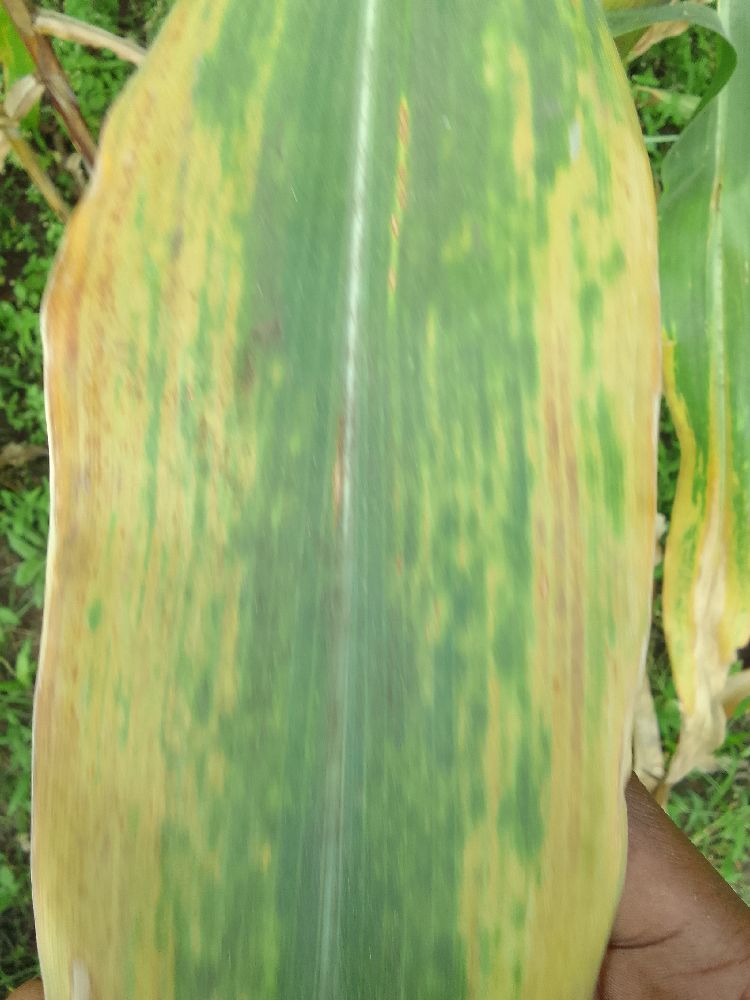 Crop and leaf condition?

maize, maize lethal necrosis
